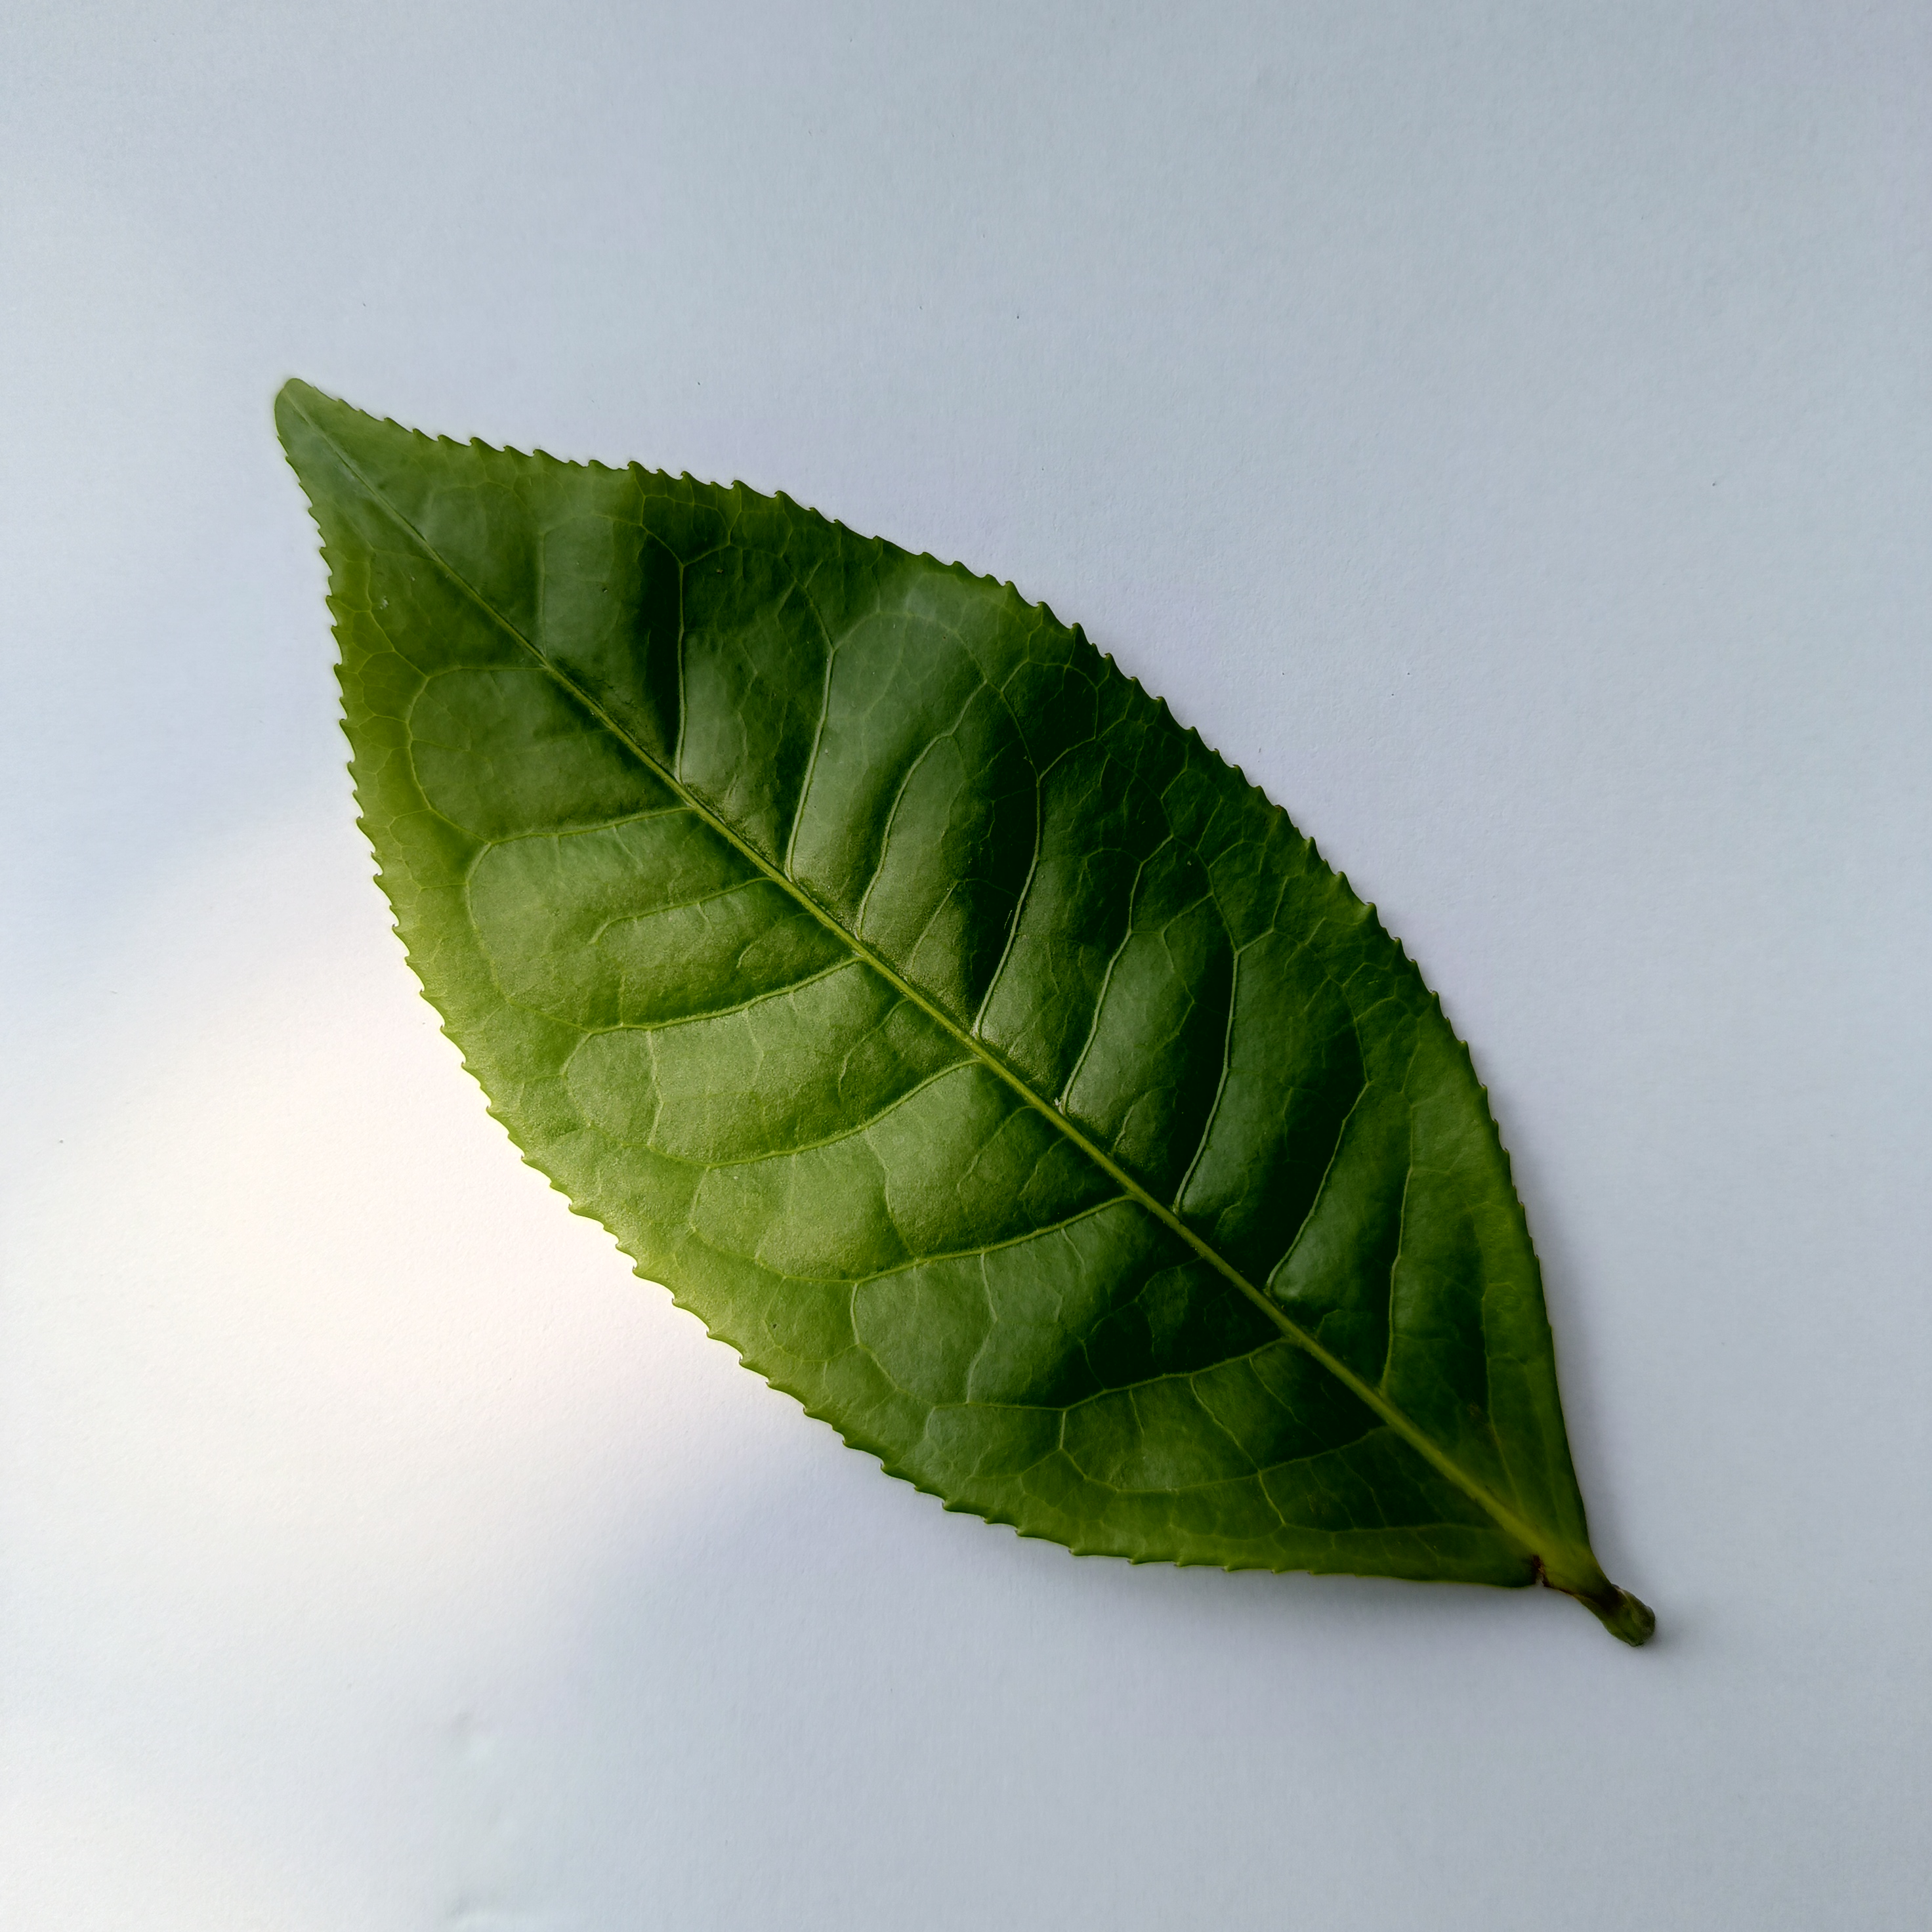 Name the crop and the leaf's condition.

tea, healthy
